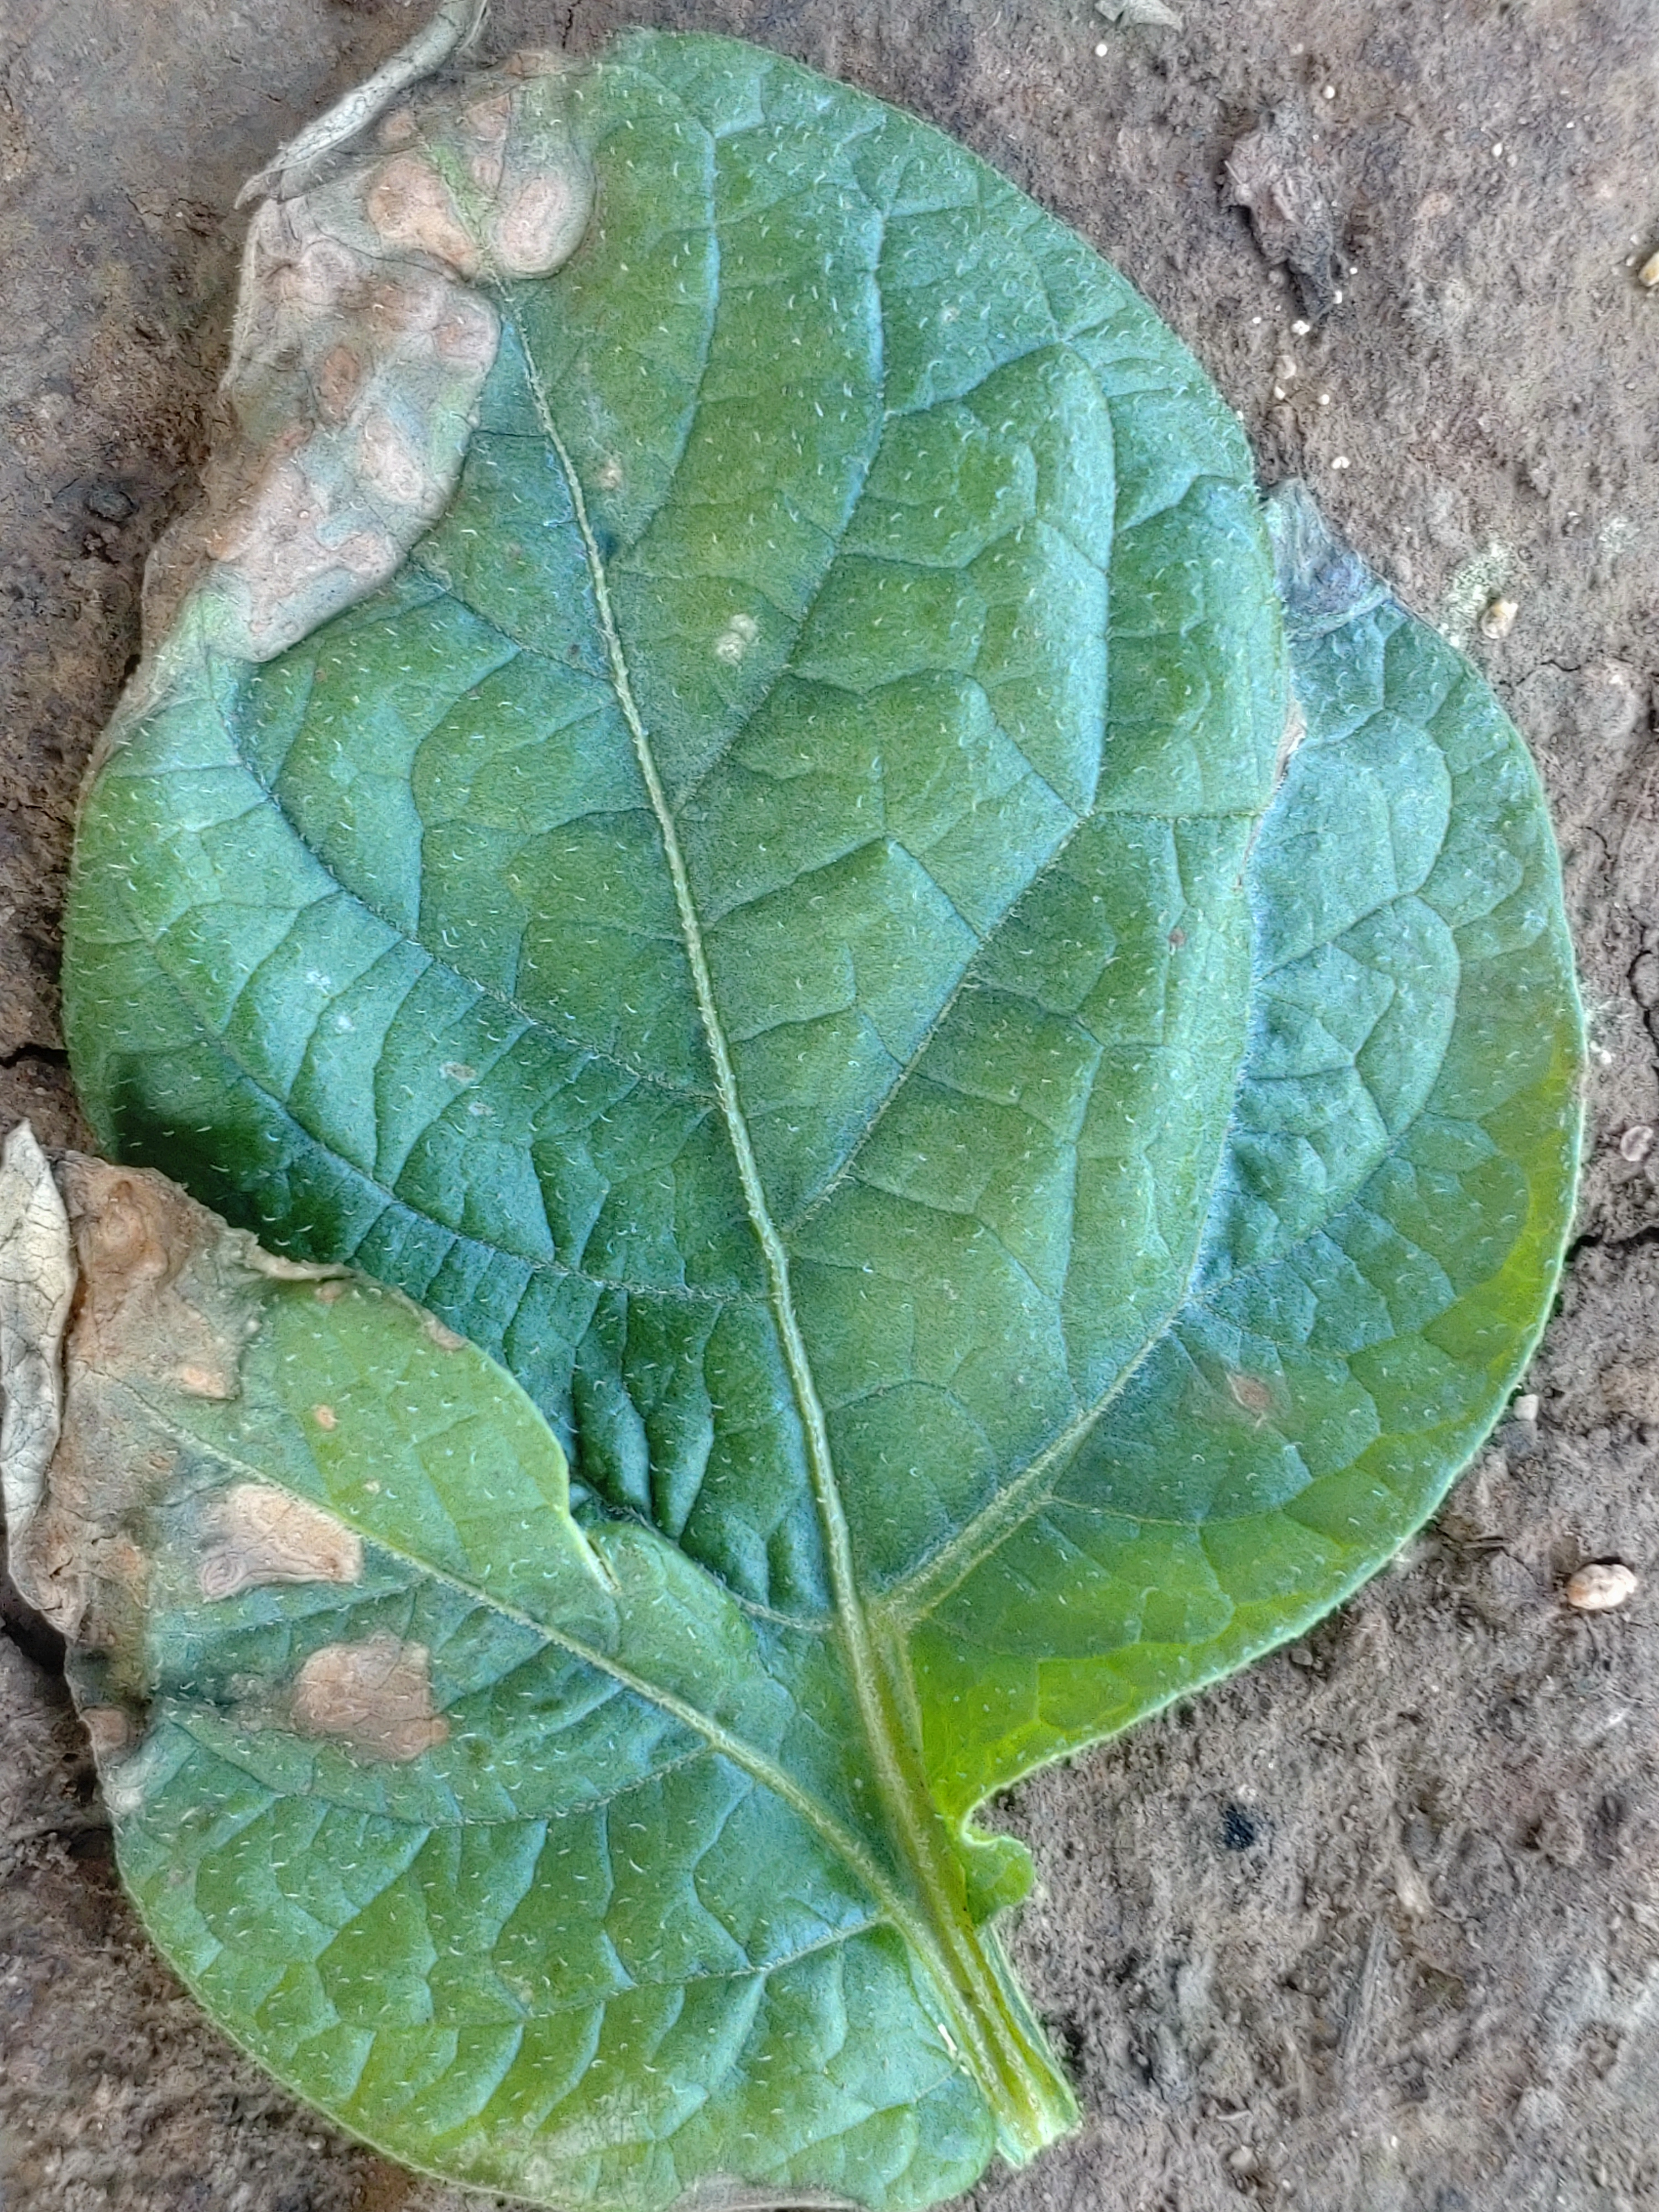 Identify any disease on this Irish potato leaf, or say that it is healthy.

early blight
